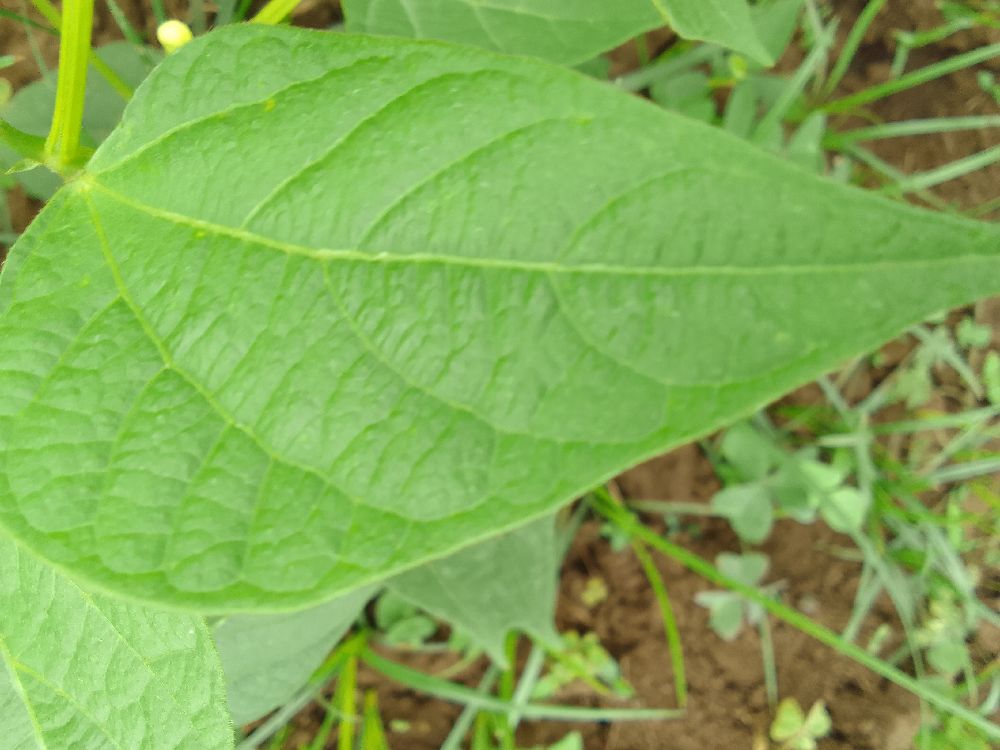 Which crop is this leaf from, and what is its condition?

common bean, healthy
